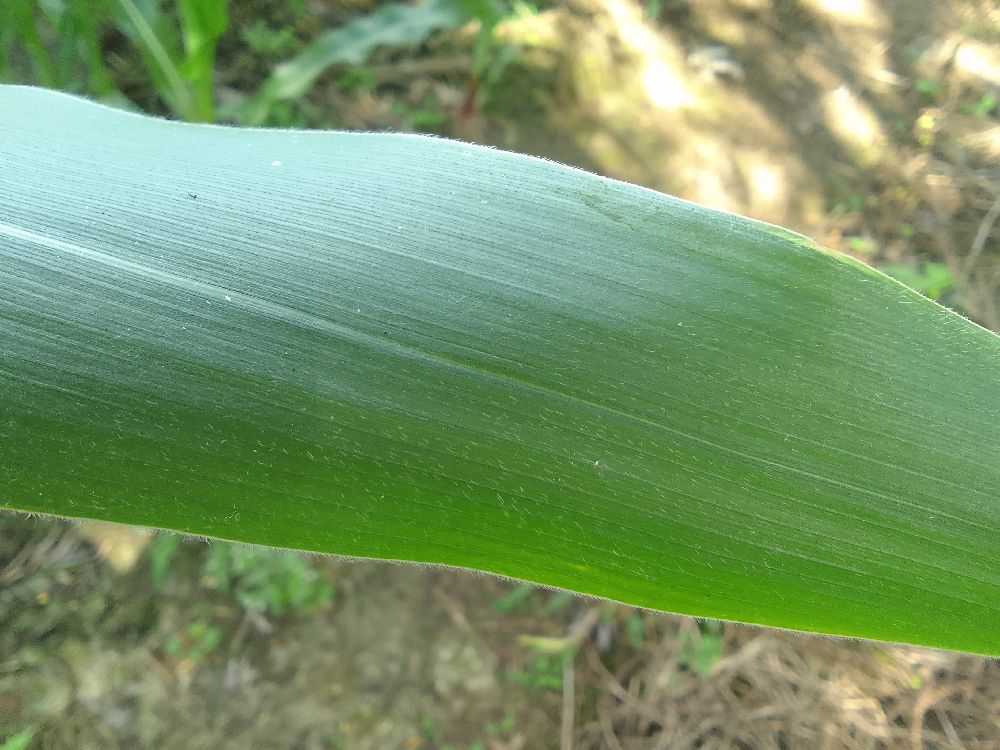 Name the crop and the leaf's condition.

maize, healthy
